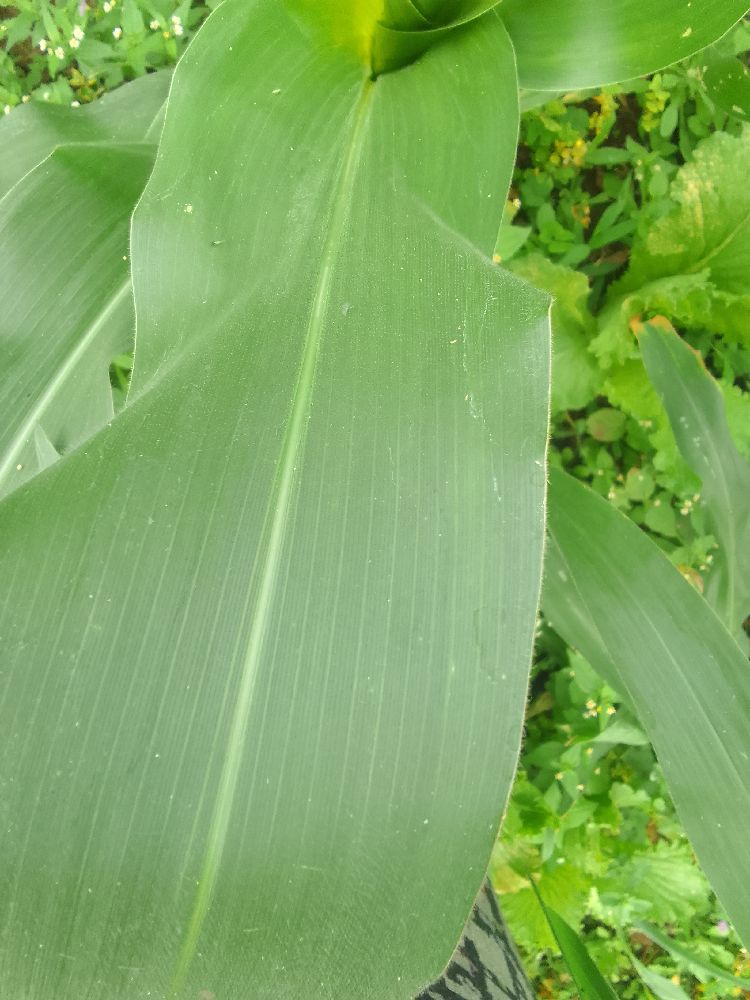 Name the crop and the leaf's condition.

maize, healthy
